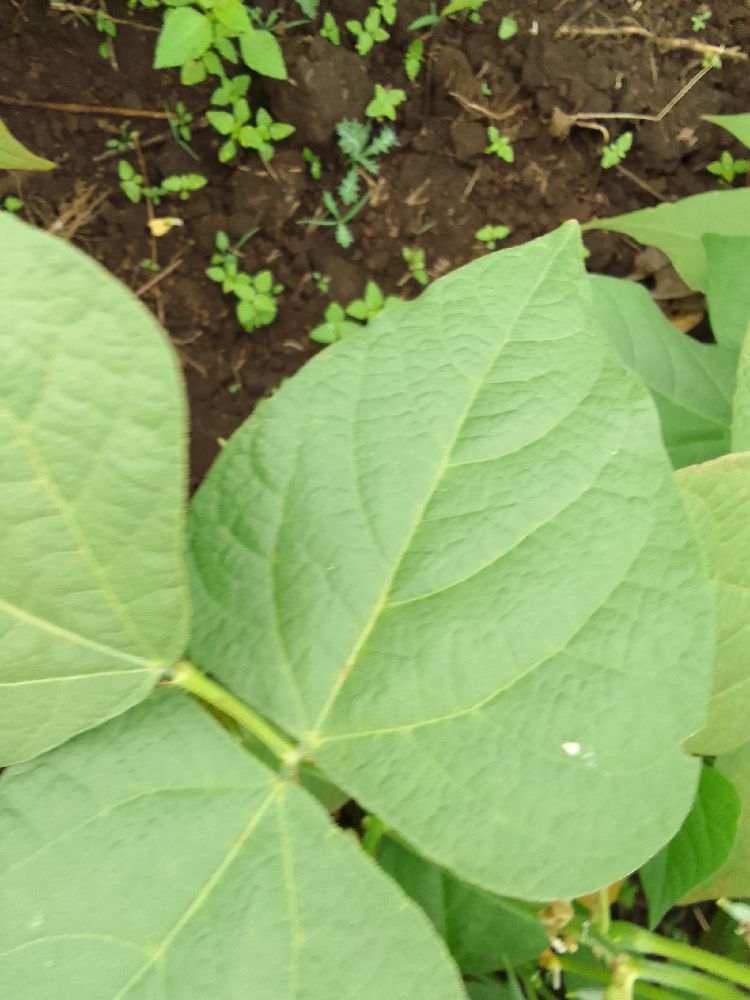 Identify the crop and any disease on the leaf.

common bean, healthy
